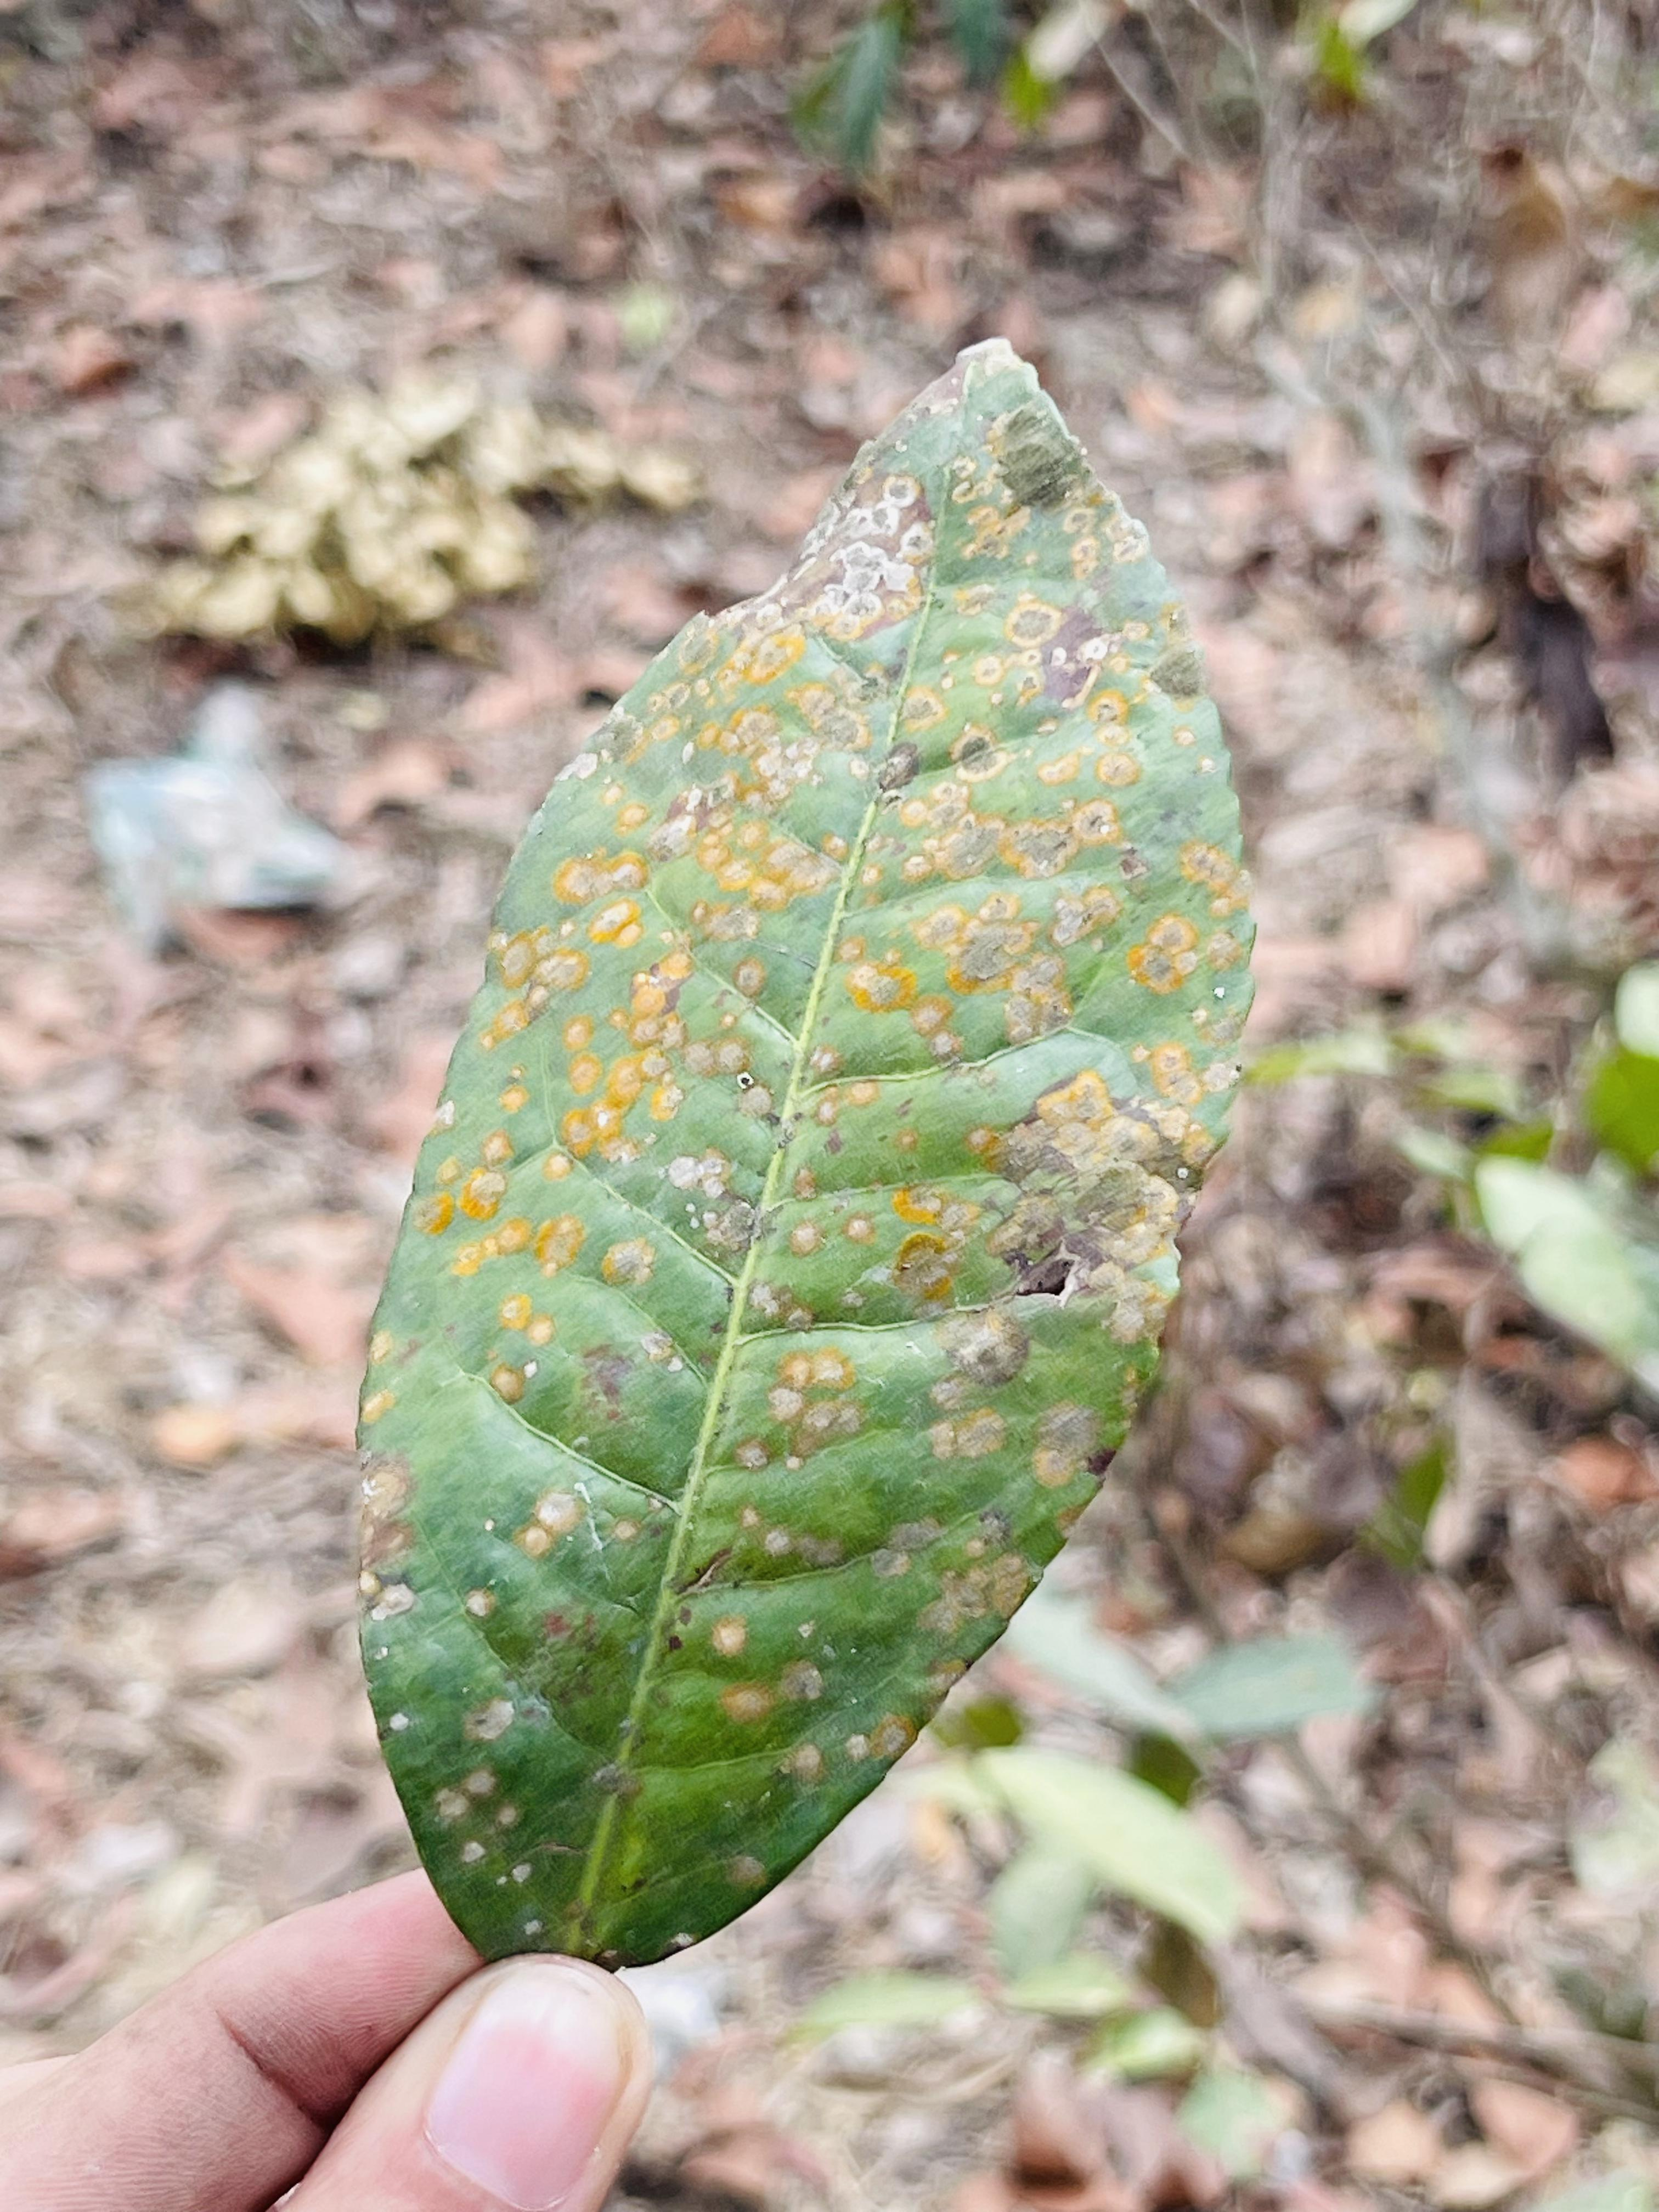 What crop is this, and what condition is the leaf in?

tea, red rust
